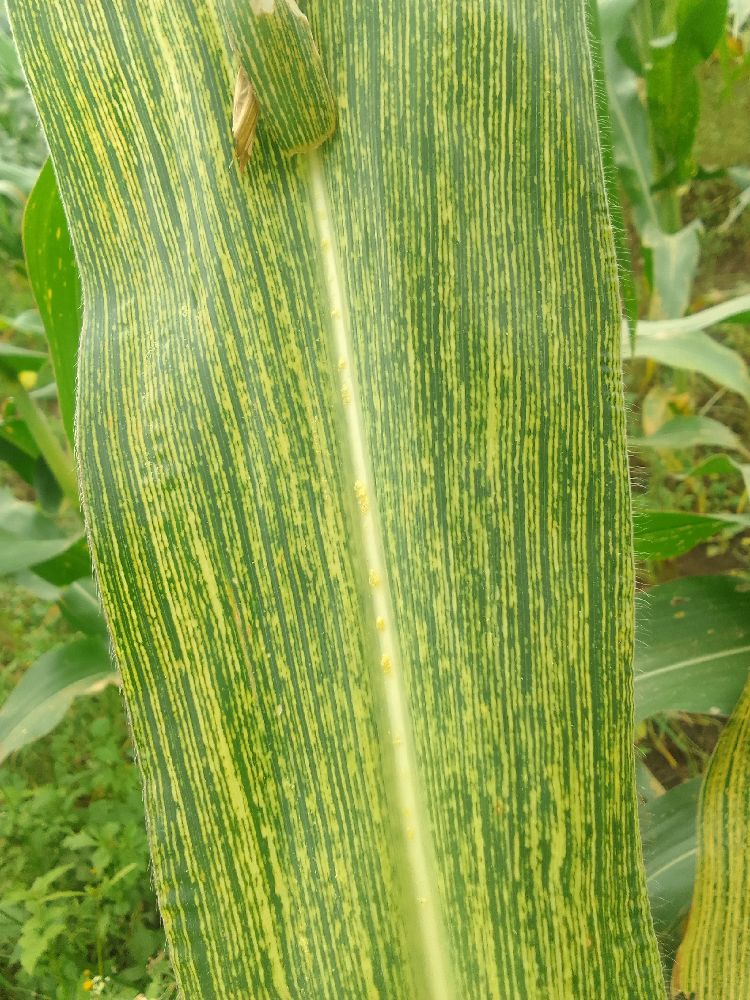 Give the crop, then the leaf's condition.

maize, maize streak virus
